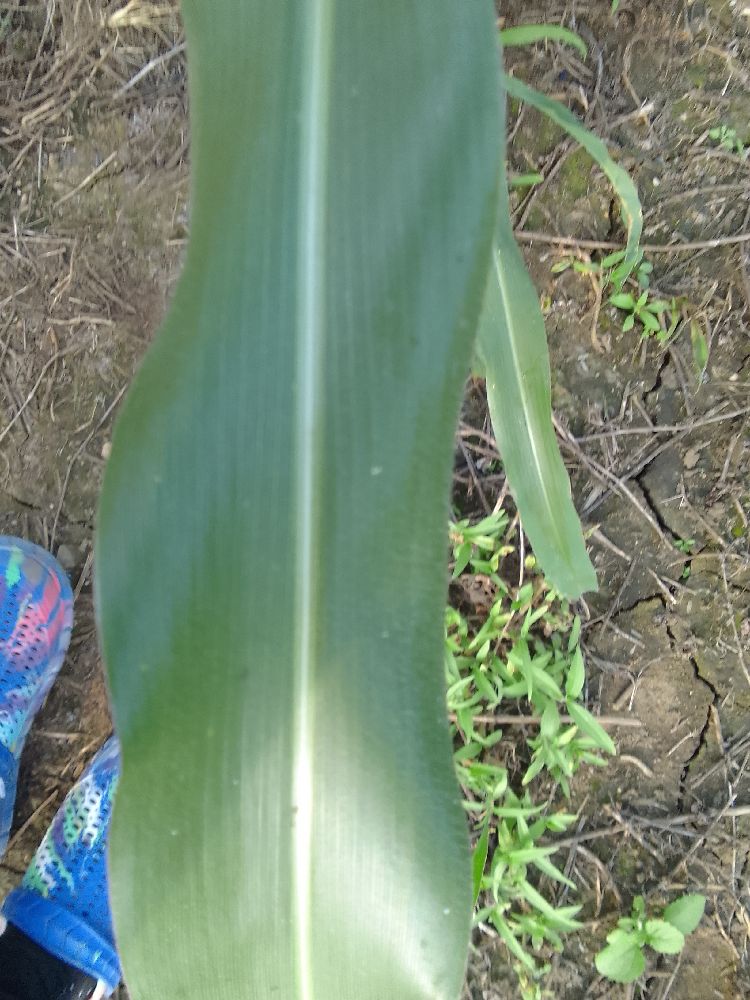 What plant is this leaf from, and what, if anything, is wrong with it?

maize, healthy
